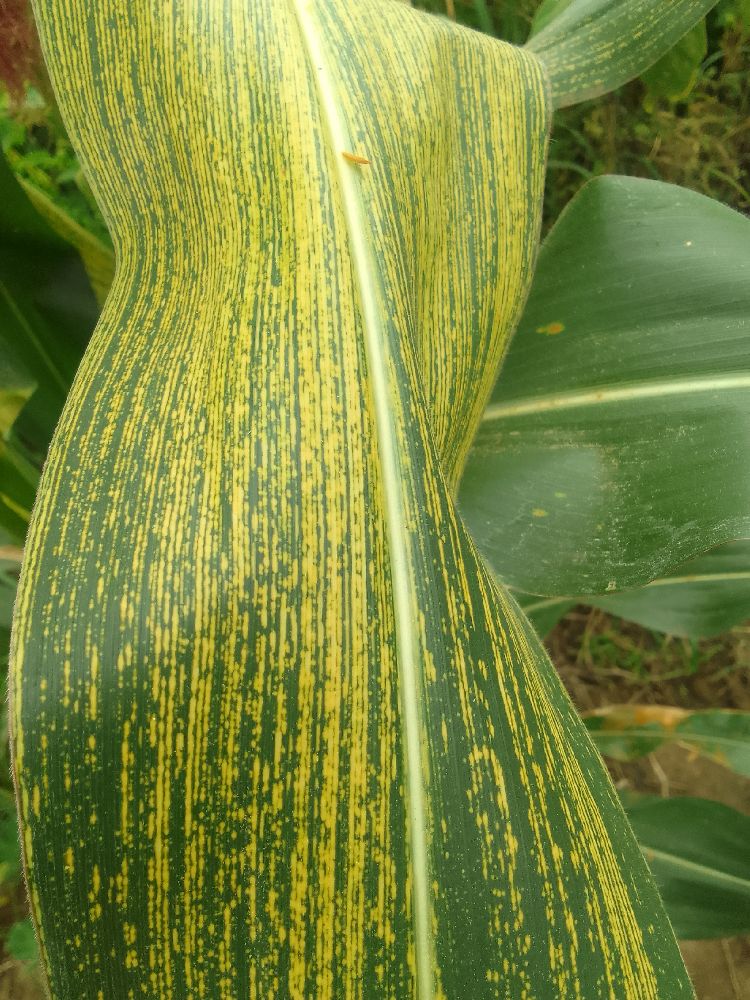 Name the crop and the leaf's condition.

maize, maize streak virus
